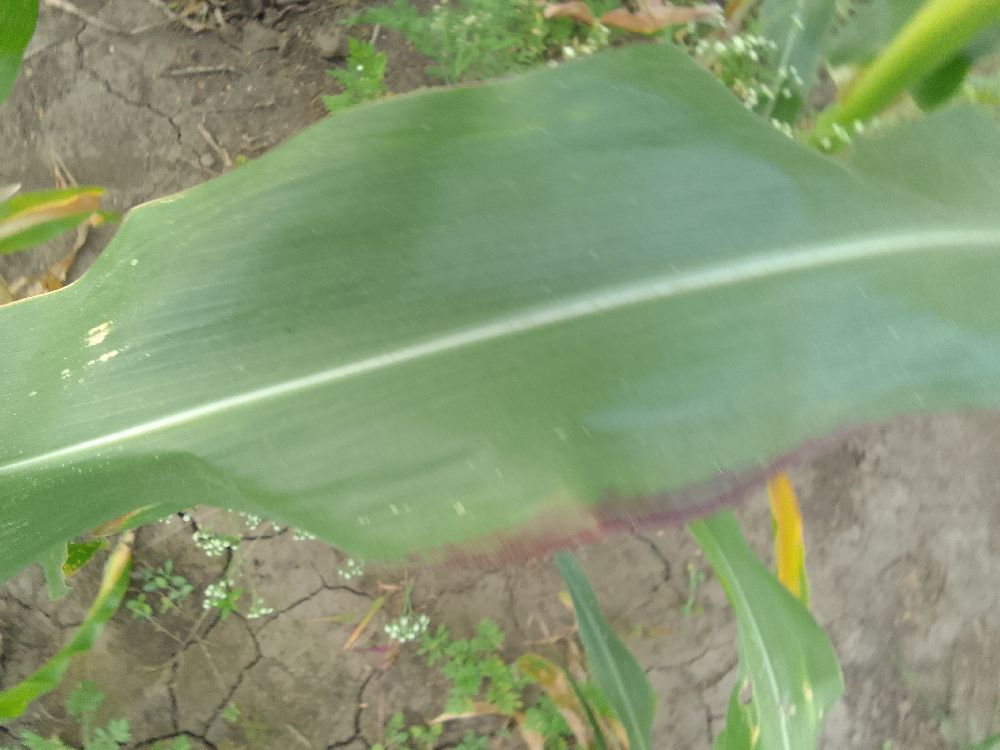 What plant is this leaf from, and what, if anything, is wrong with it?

maize, healthy
